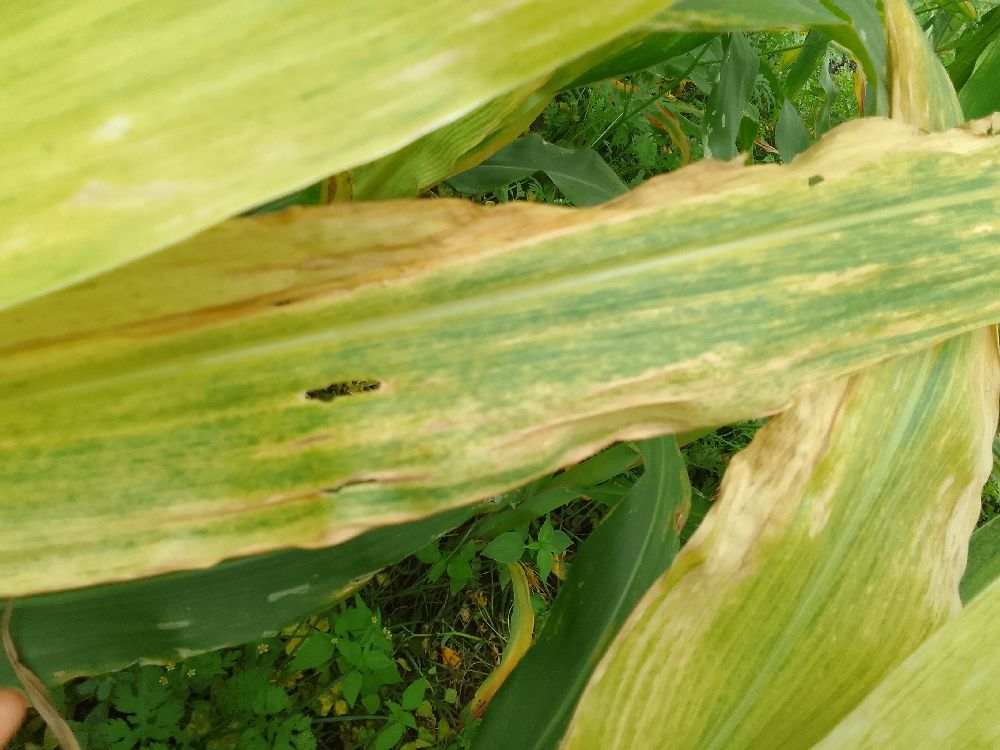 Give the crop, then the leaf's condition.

maize, maize lethal necrosis
